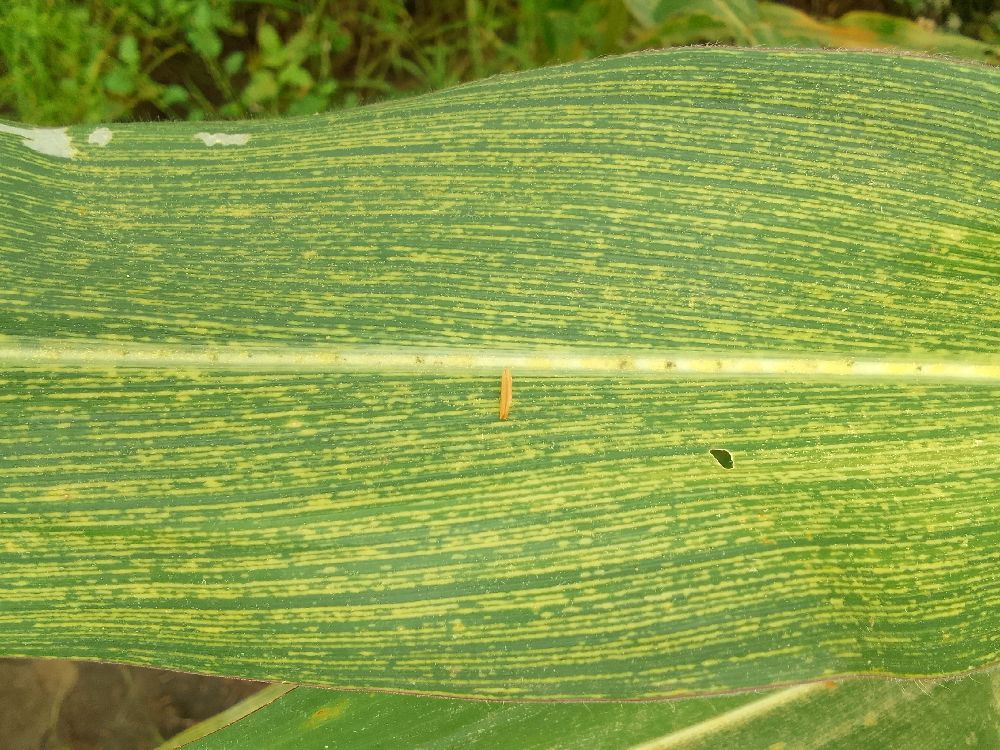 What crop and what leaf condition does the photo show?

maize, maize streak virus
